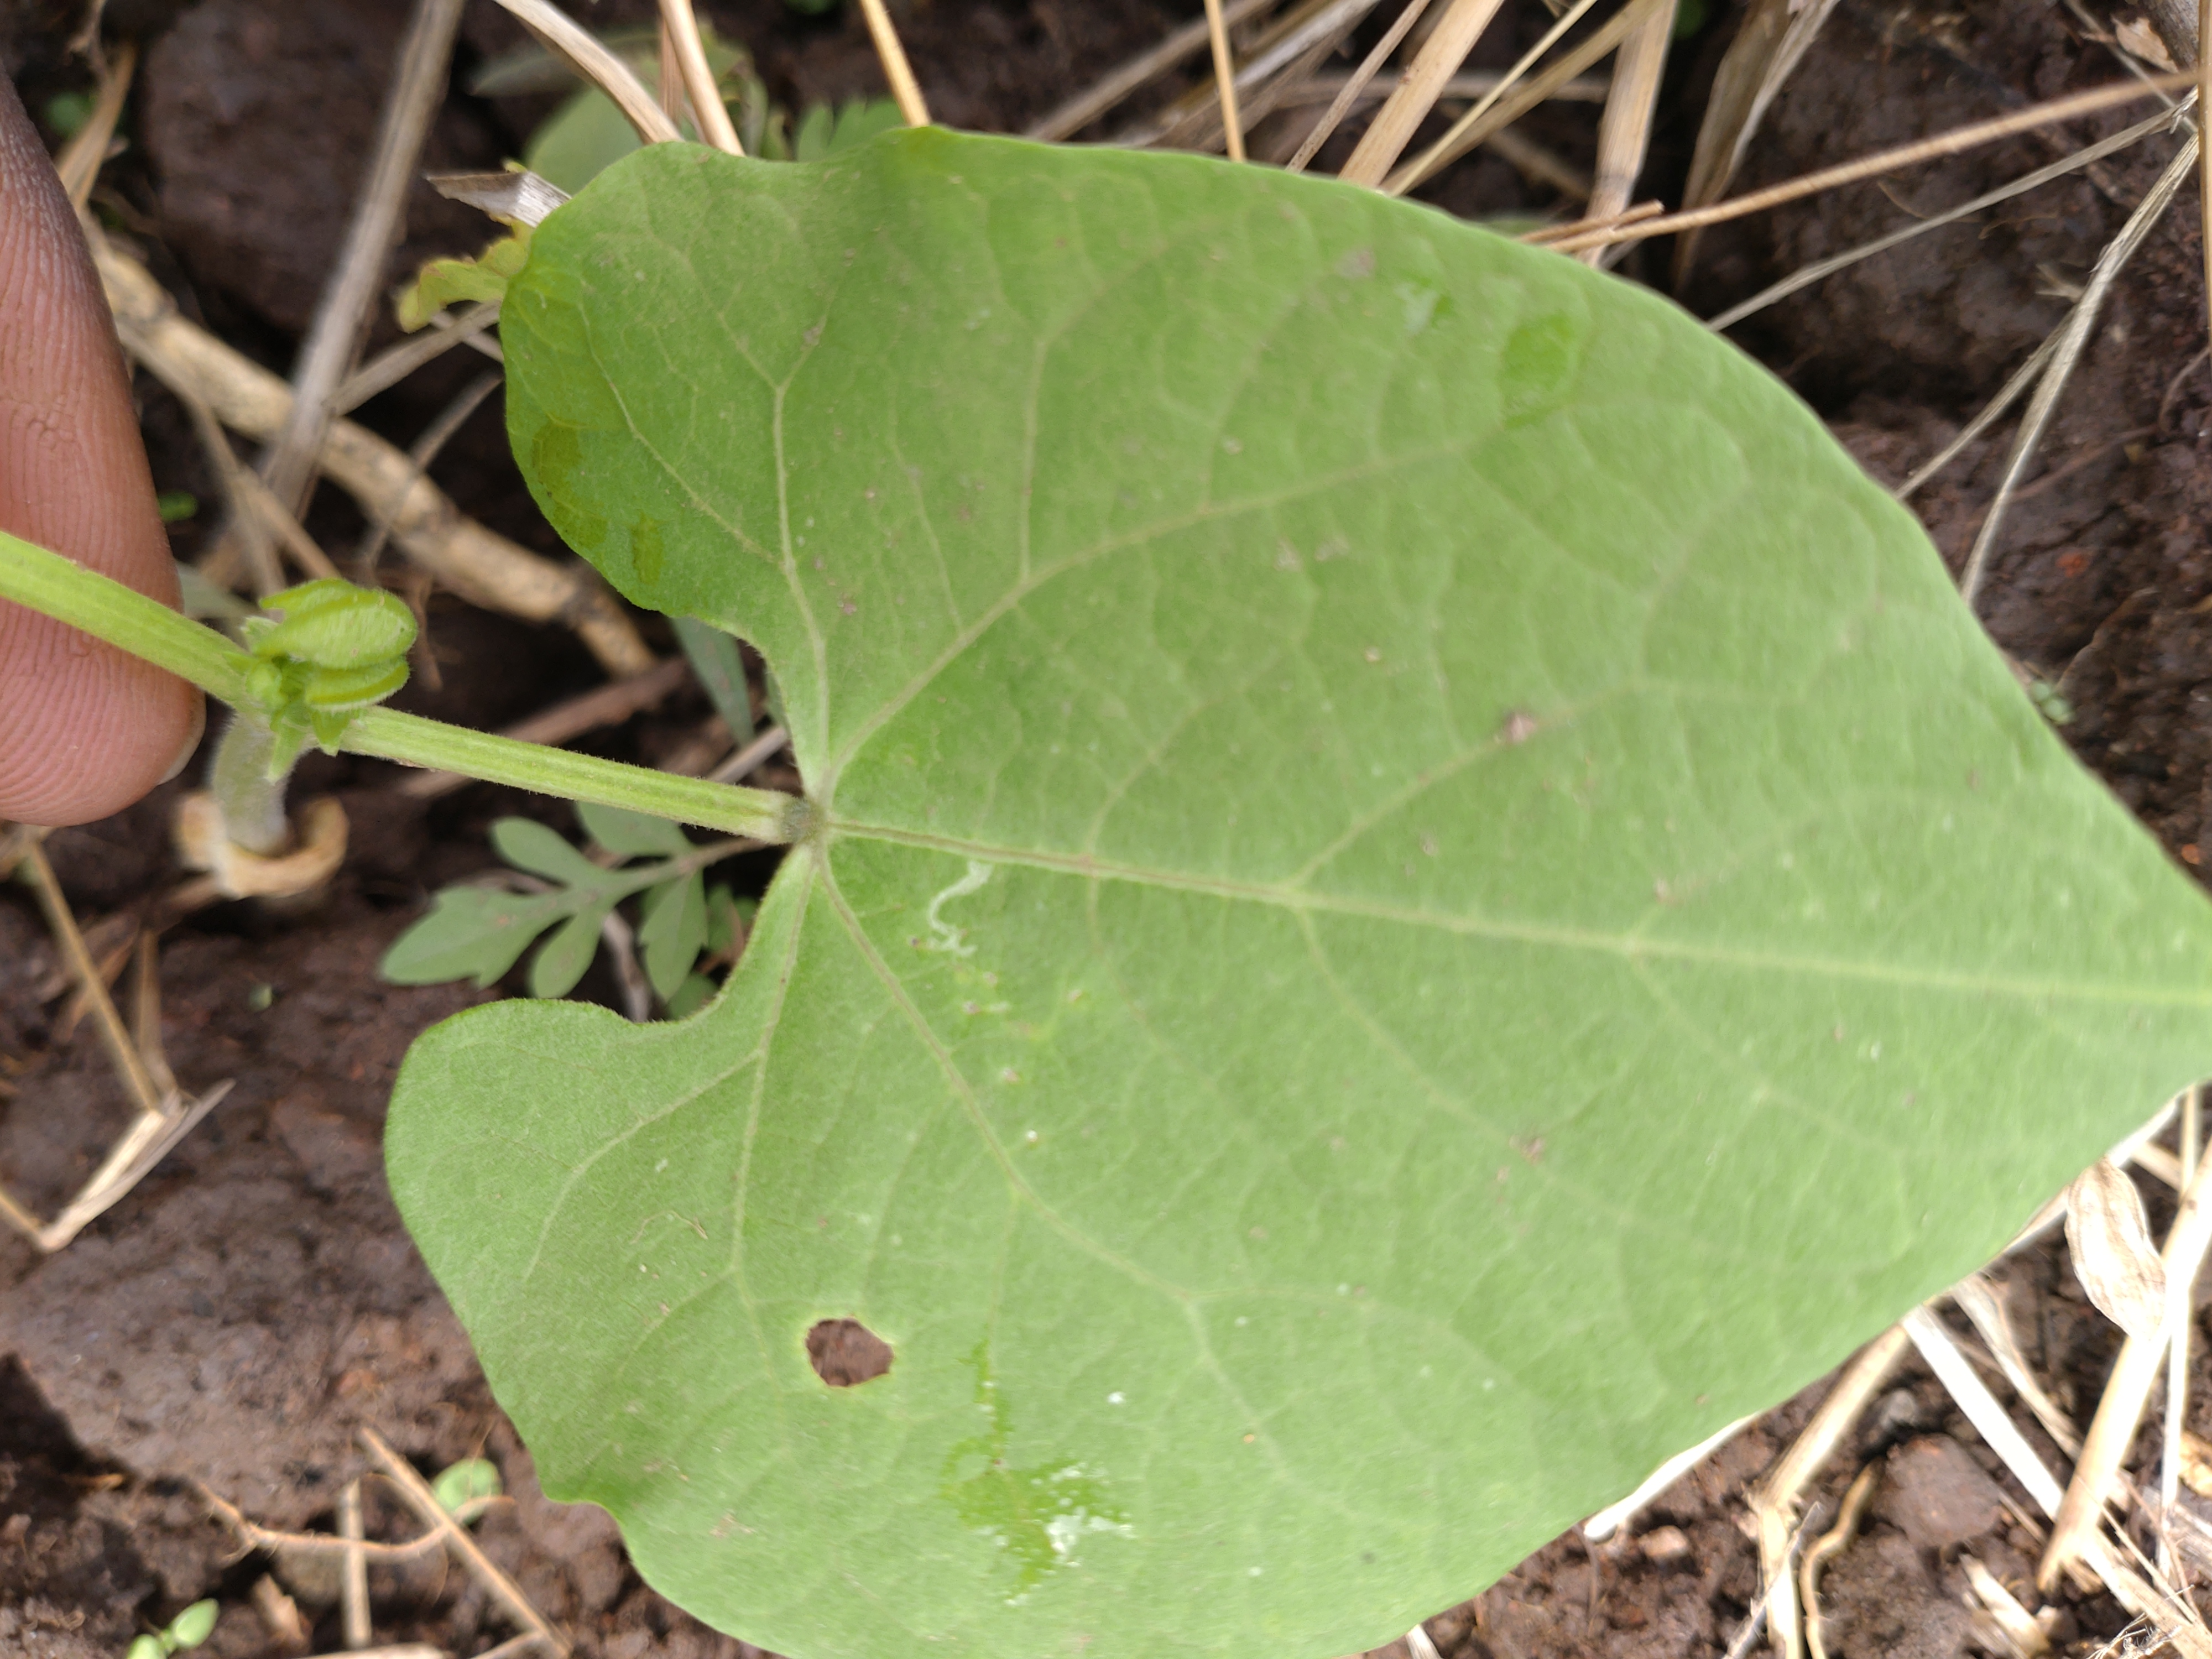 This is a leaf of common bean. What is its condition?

healthy
